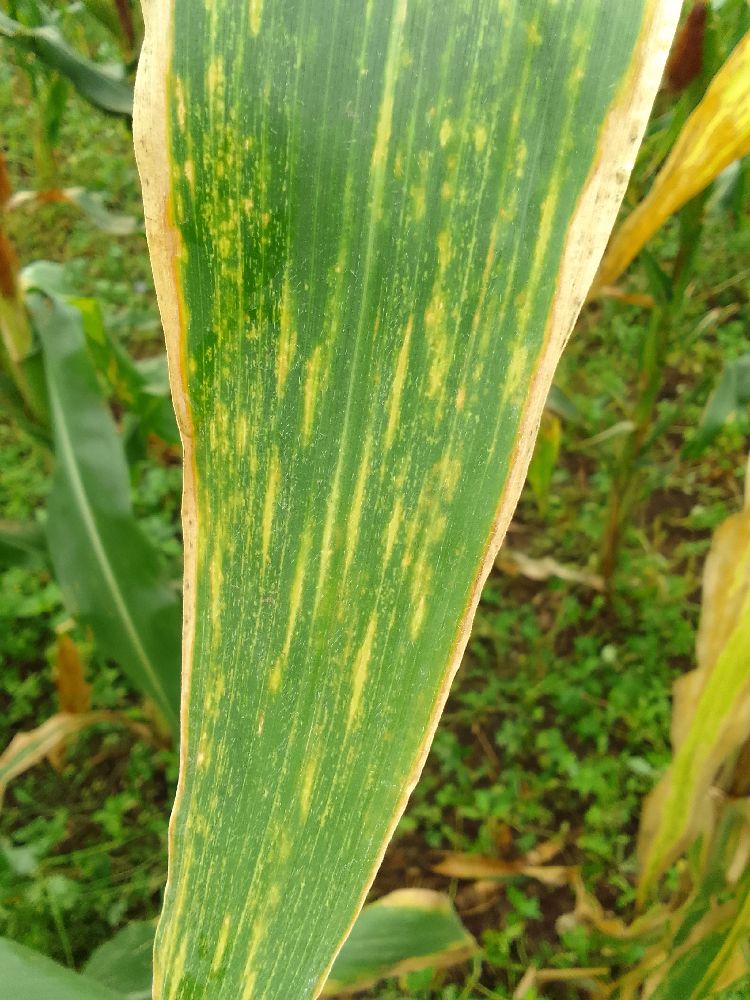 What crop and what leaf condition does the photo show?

maize, maize lethal necrosis
